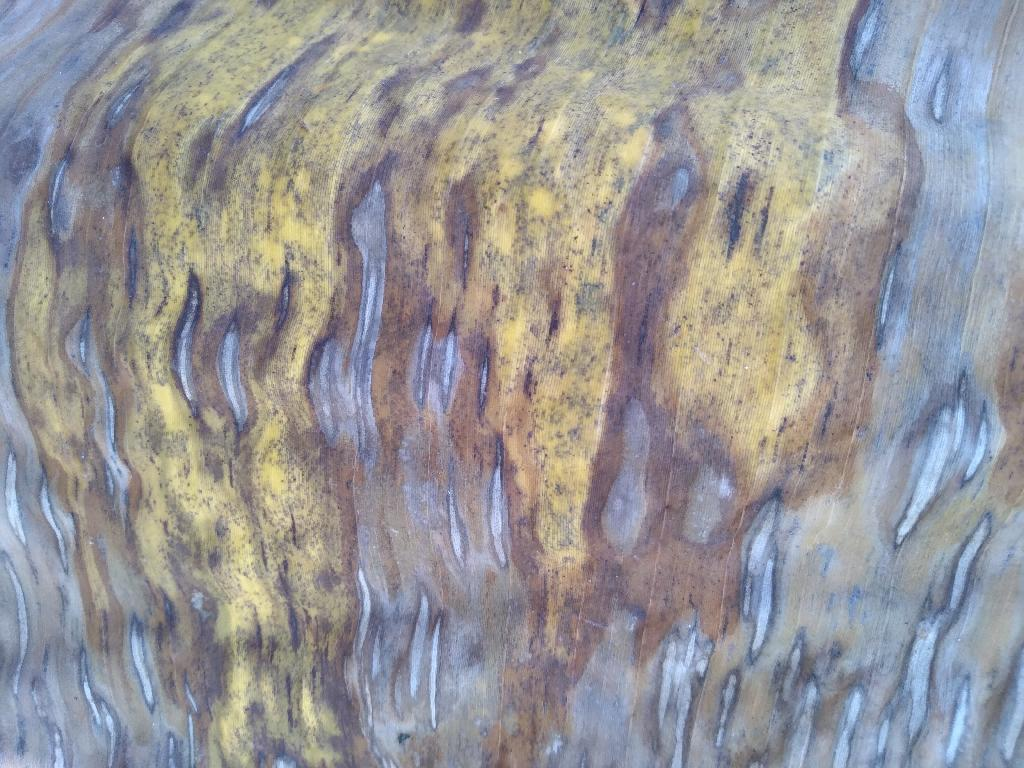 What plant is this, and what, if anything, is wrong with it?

banana, black sigatoka
